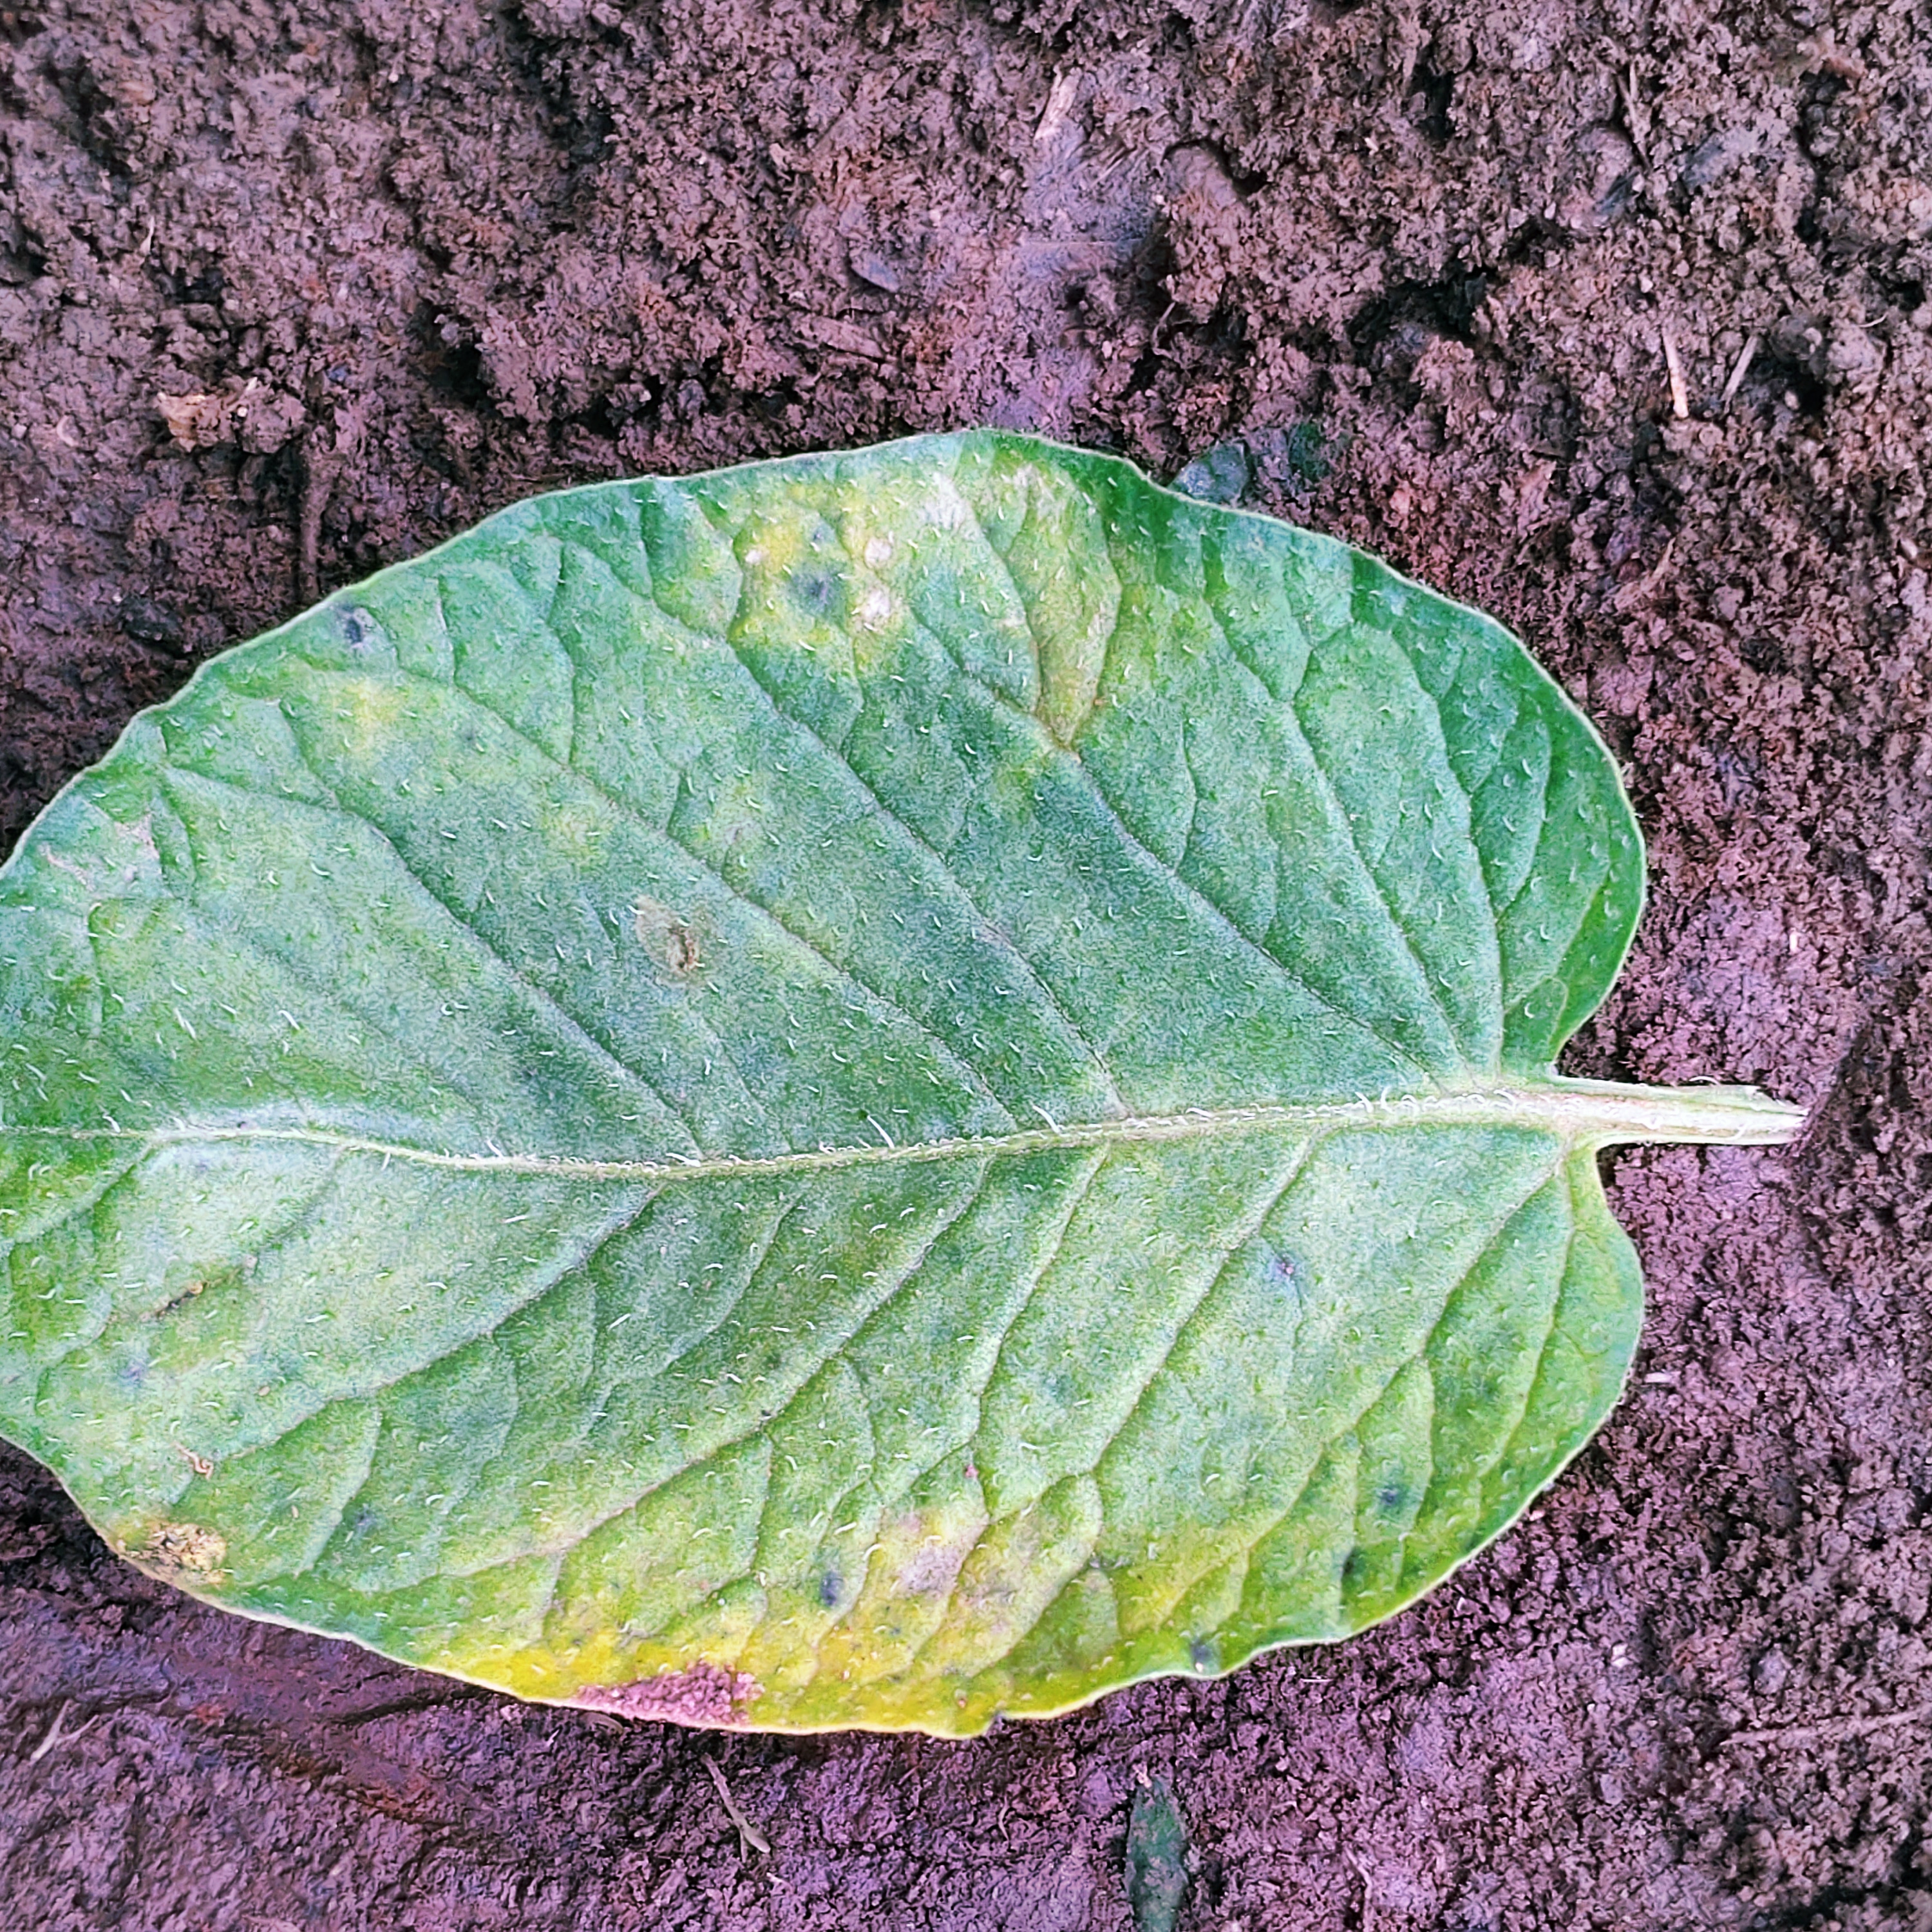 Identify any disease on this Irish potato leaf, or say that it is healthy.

late blight
